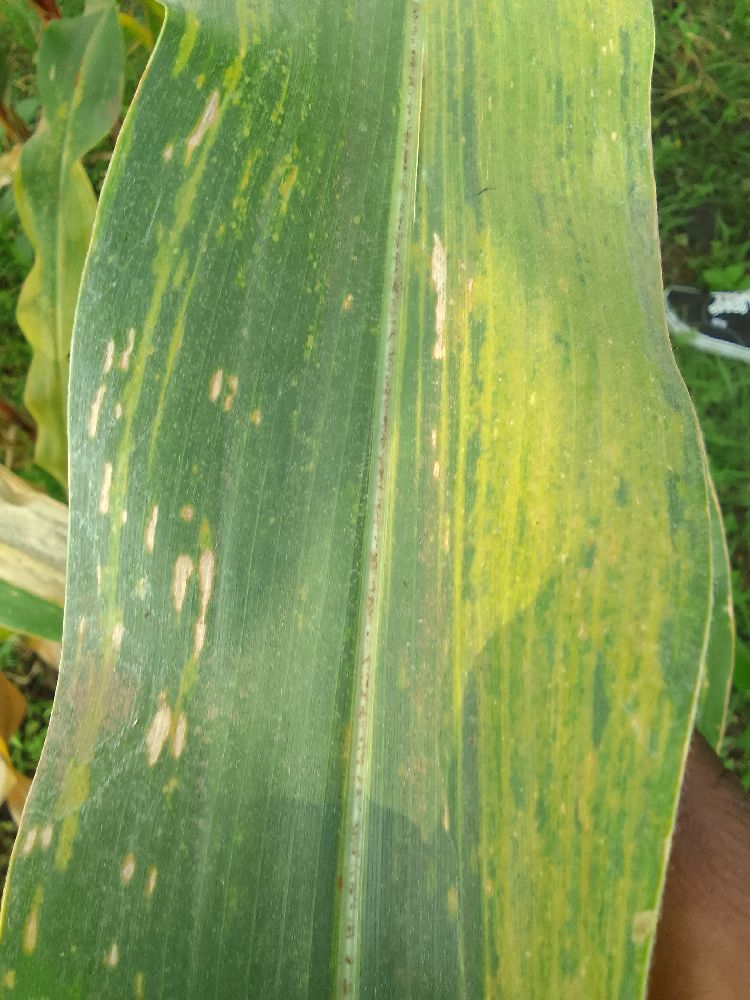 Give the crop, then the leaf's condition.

maize, maize lethal necrosis
